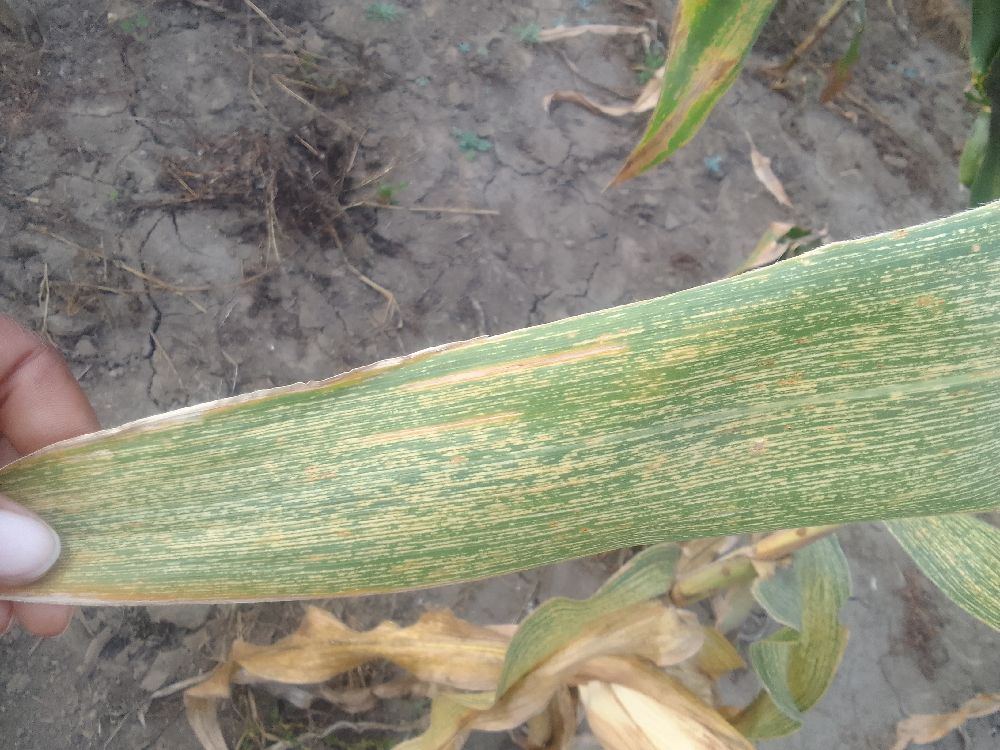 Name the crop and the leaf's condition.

maize, maize streak virus
